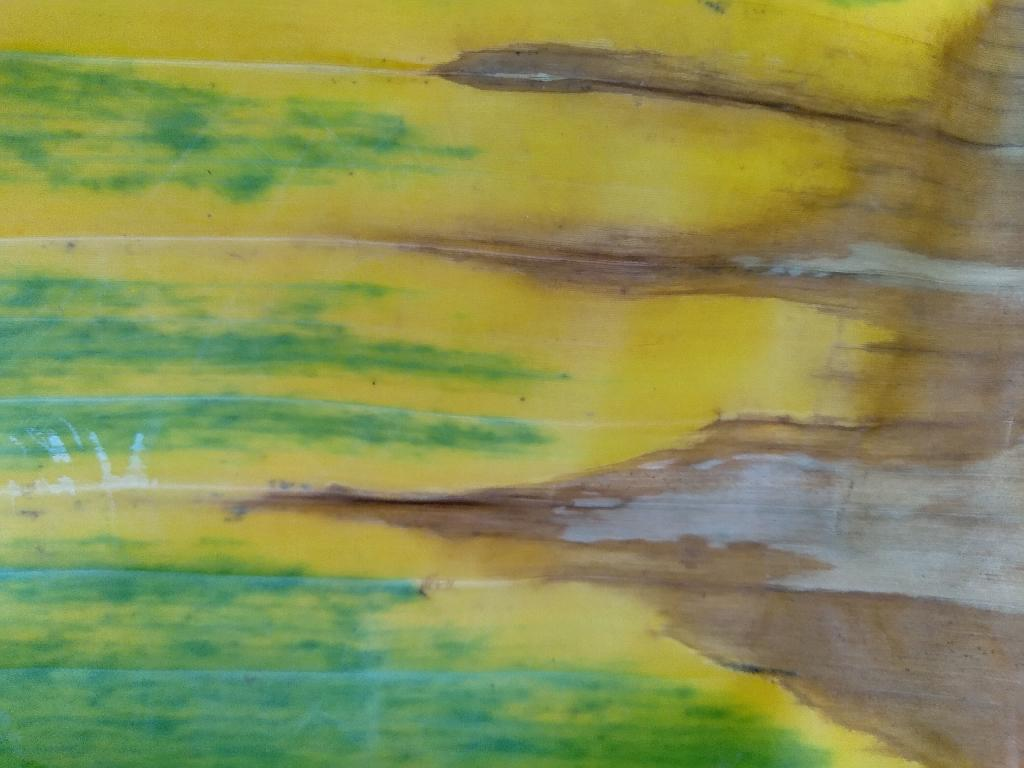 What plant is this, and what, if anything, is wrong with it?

banana, fusarium wilt race 1
